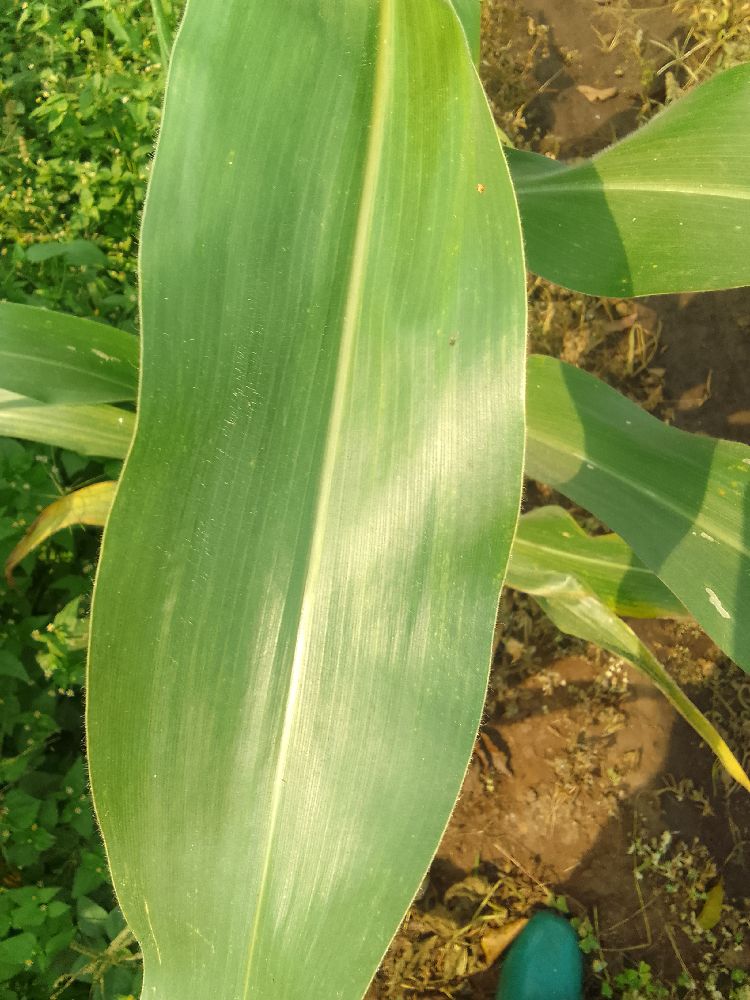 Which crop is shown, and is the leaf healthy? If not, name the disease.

maize, healthy
